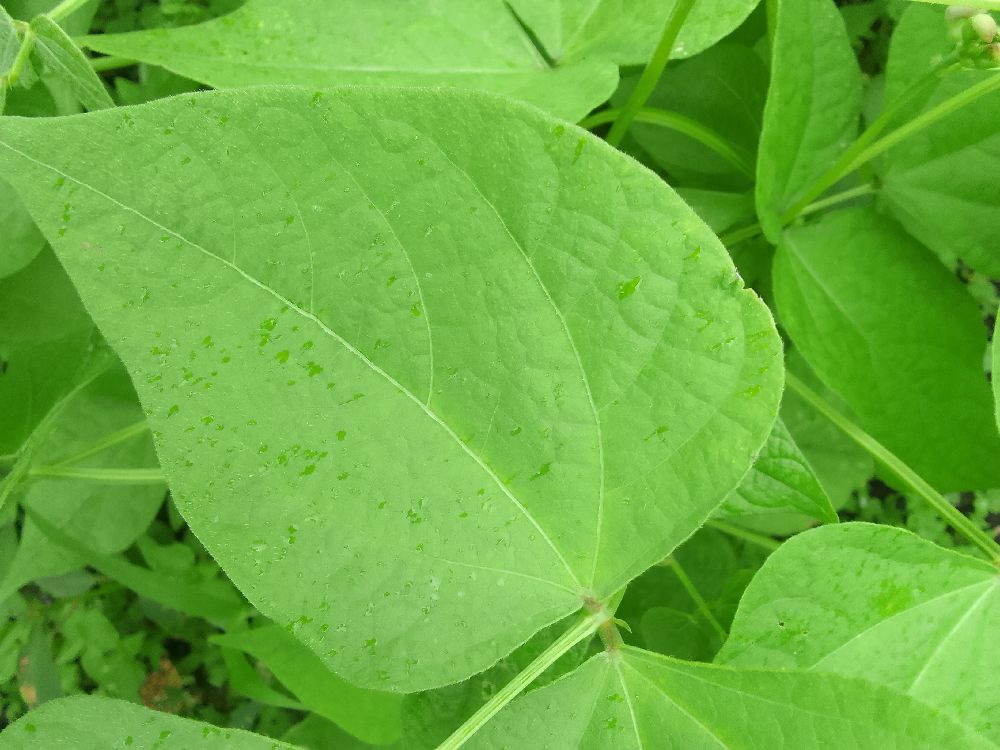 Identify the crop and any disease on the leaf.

common bean, healthy
